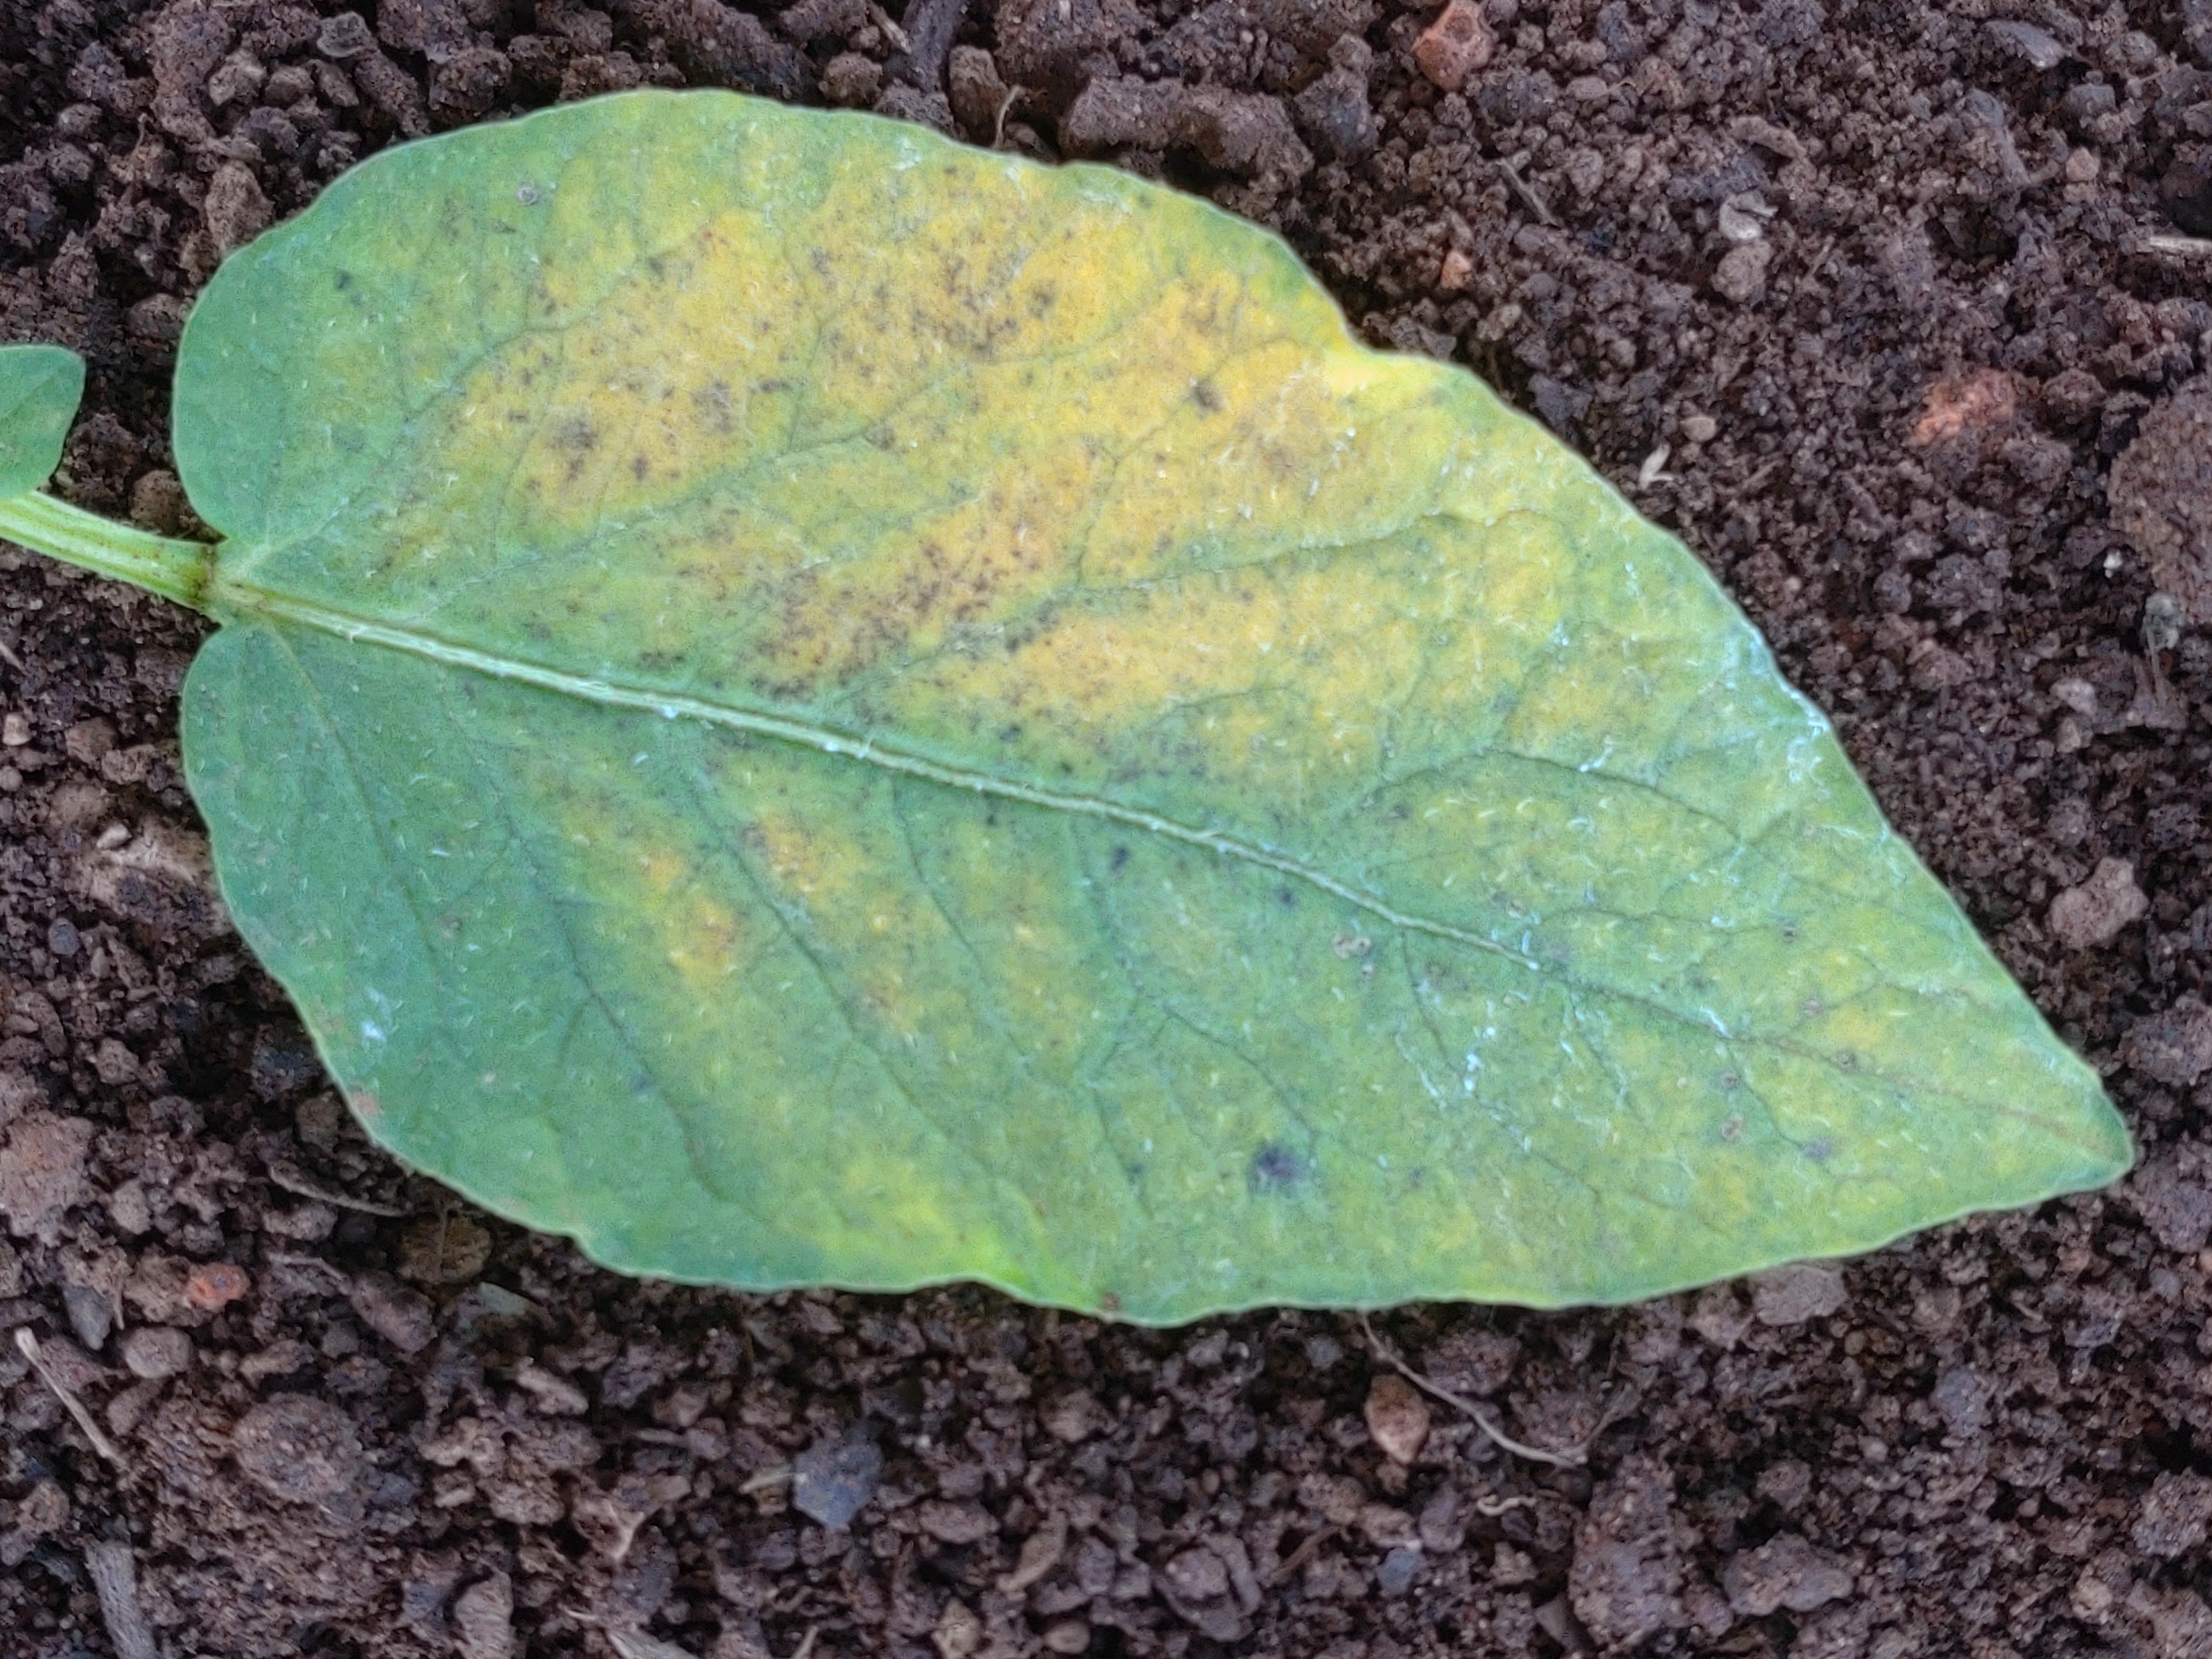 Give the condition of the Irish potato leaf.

late blight
